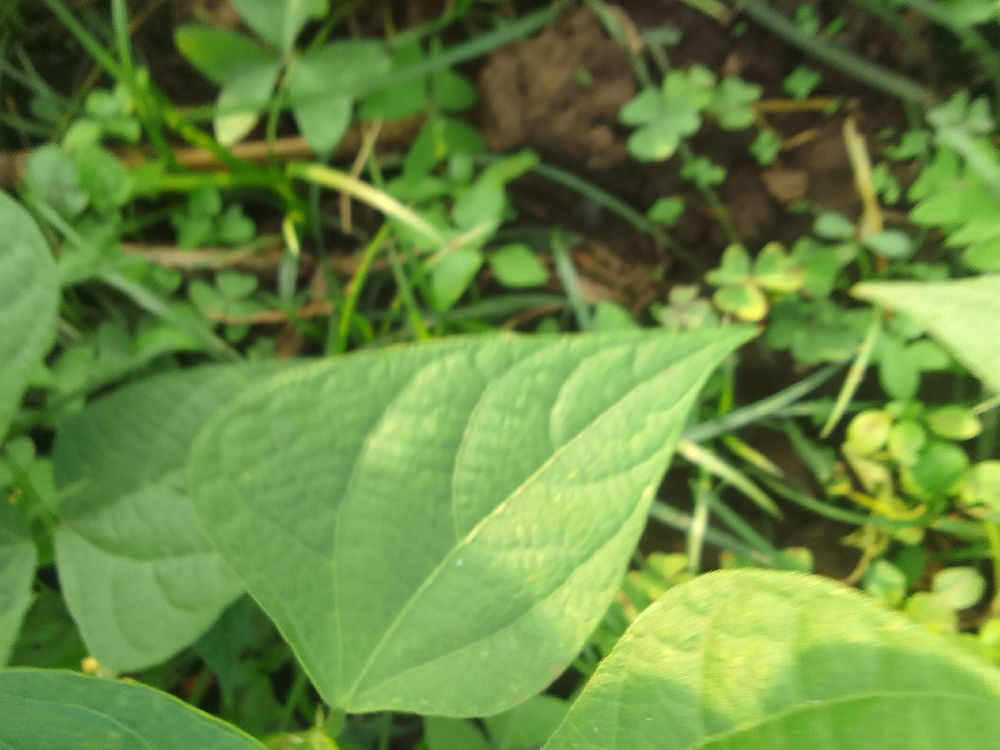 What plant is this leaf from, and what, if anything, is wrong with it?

common bean, healthy
